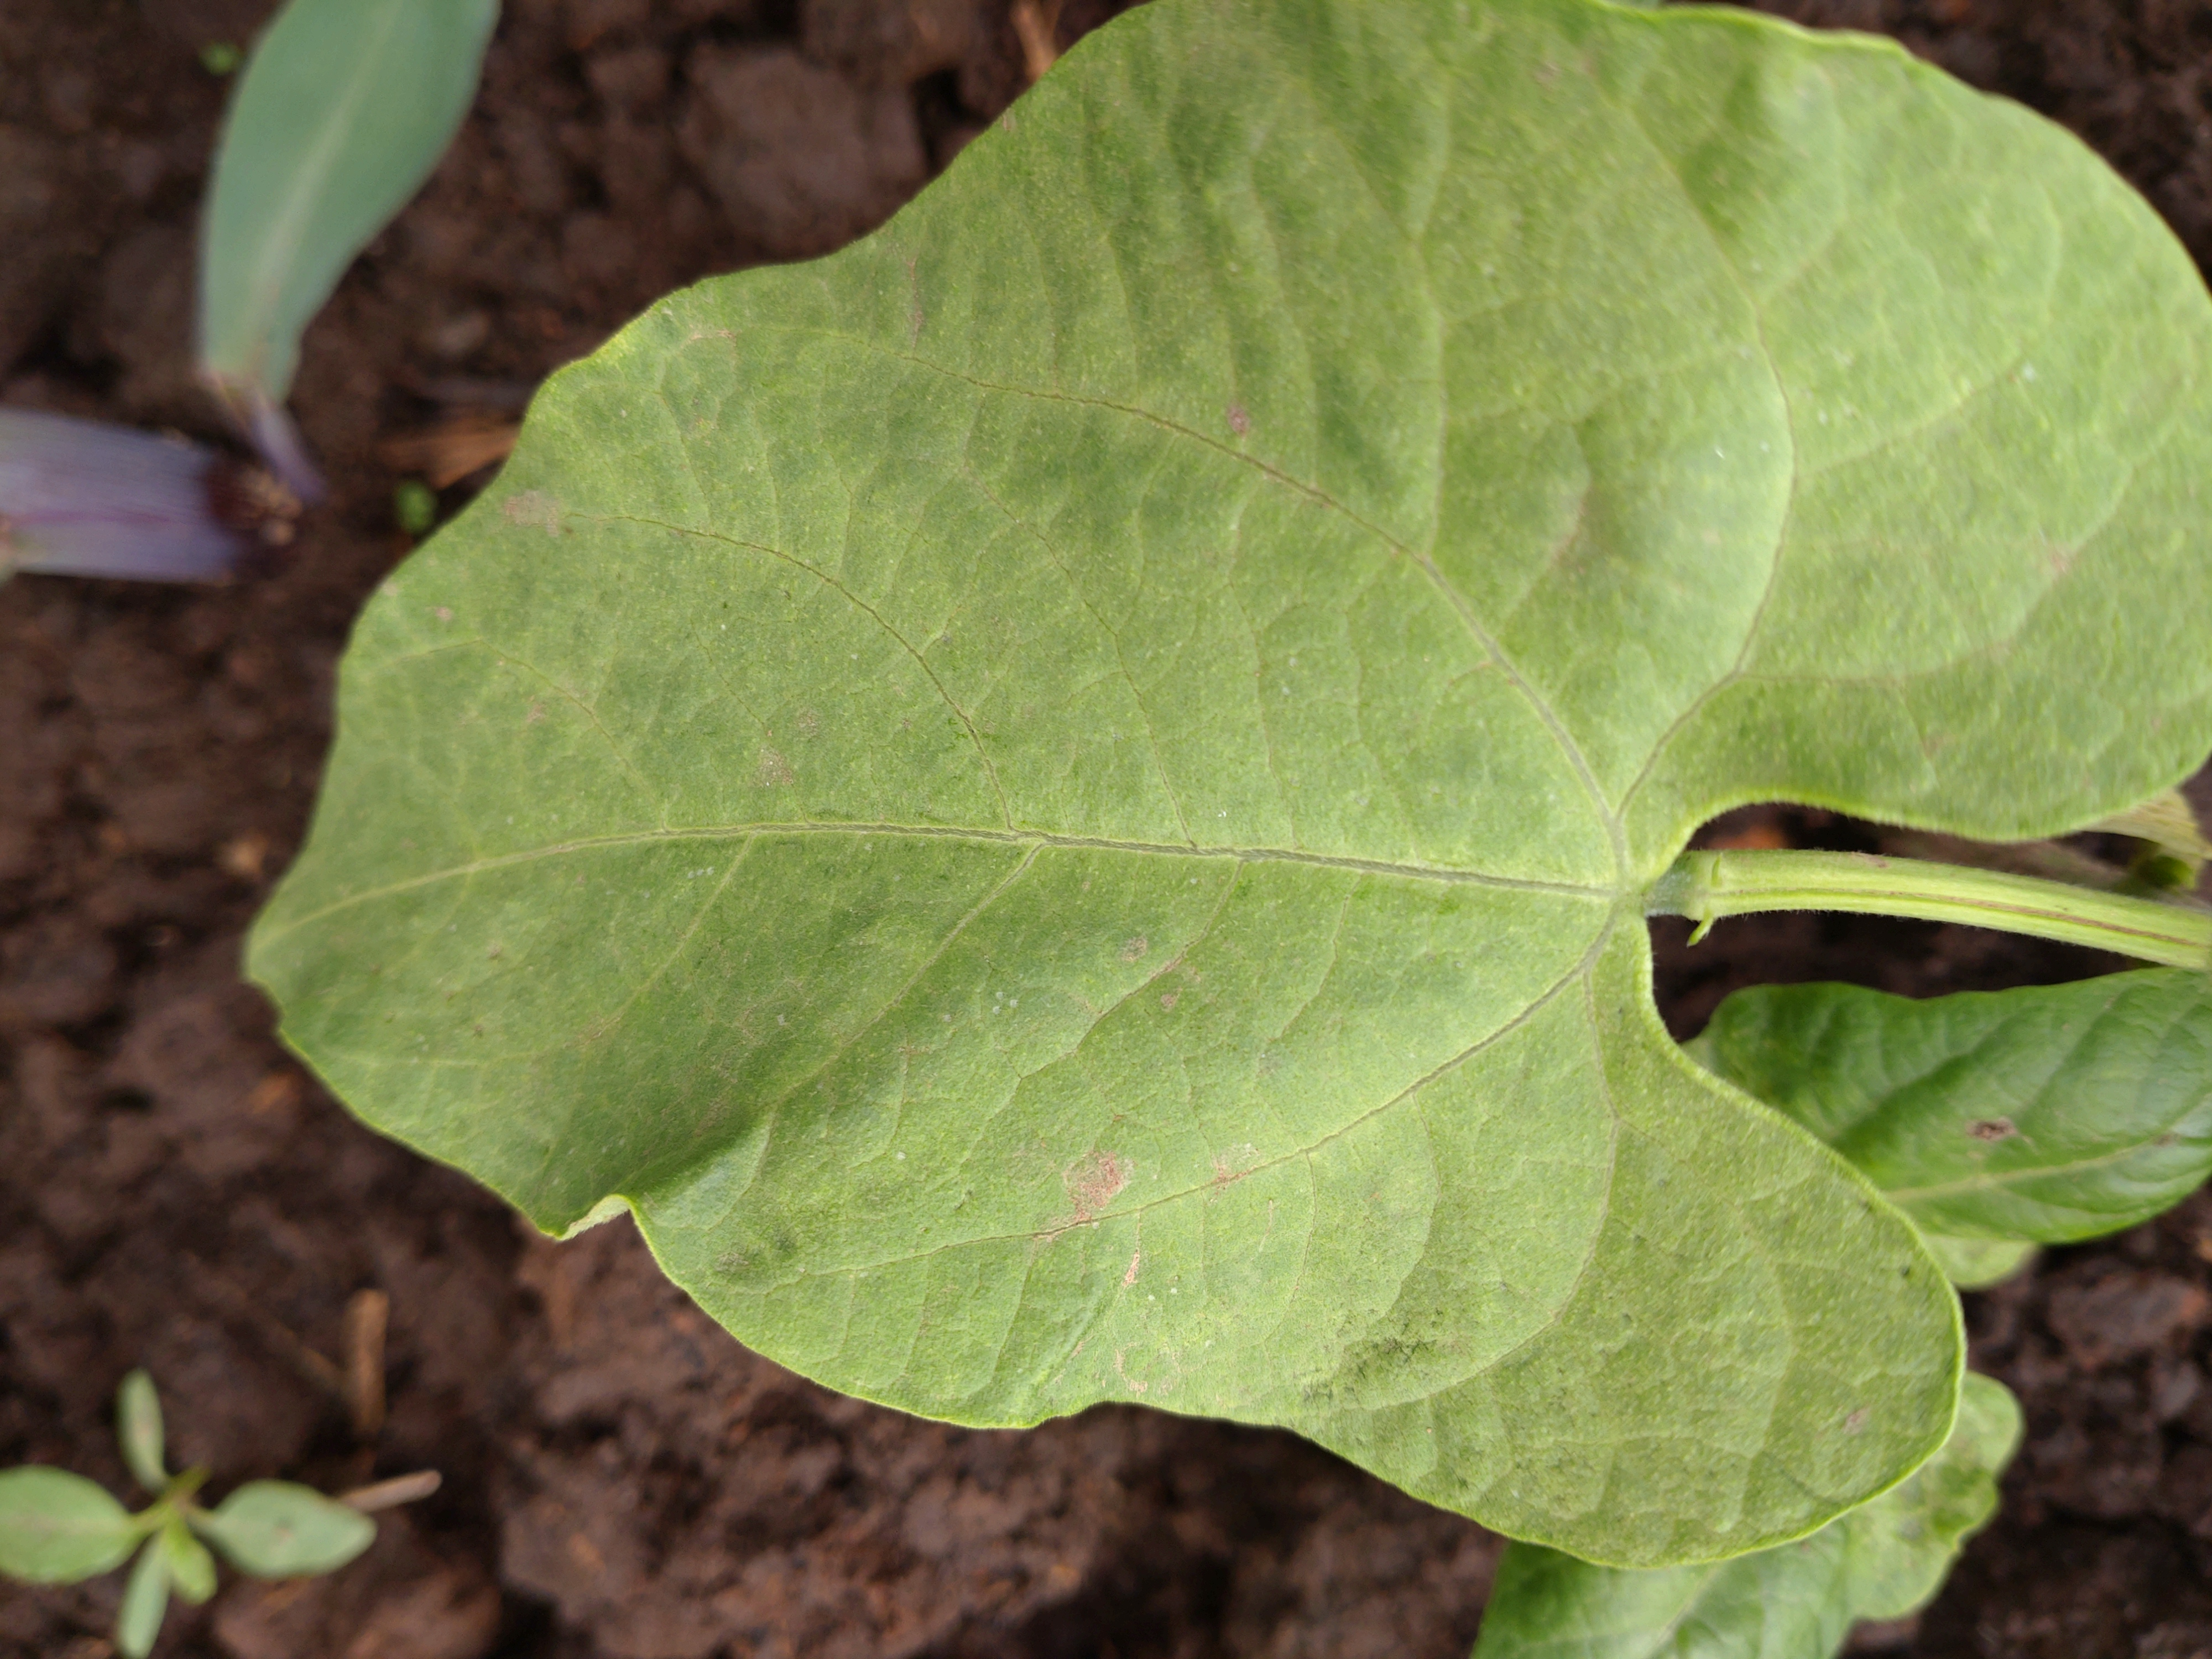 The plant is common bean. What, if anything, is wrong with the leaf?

healthy
